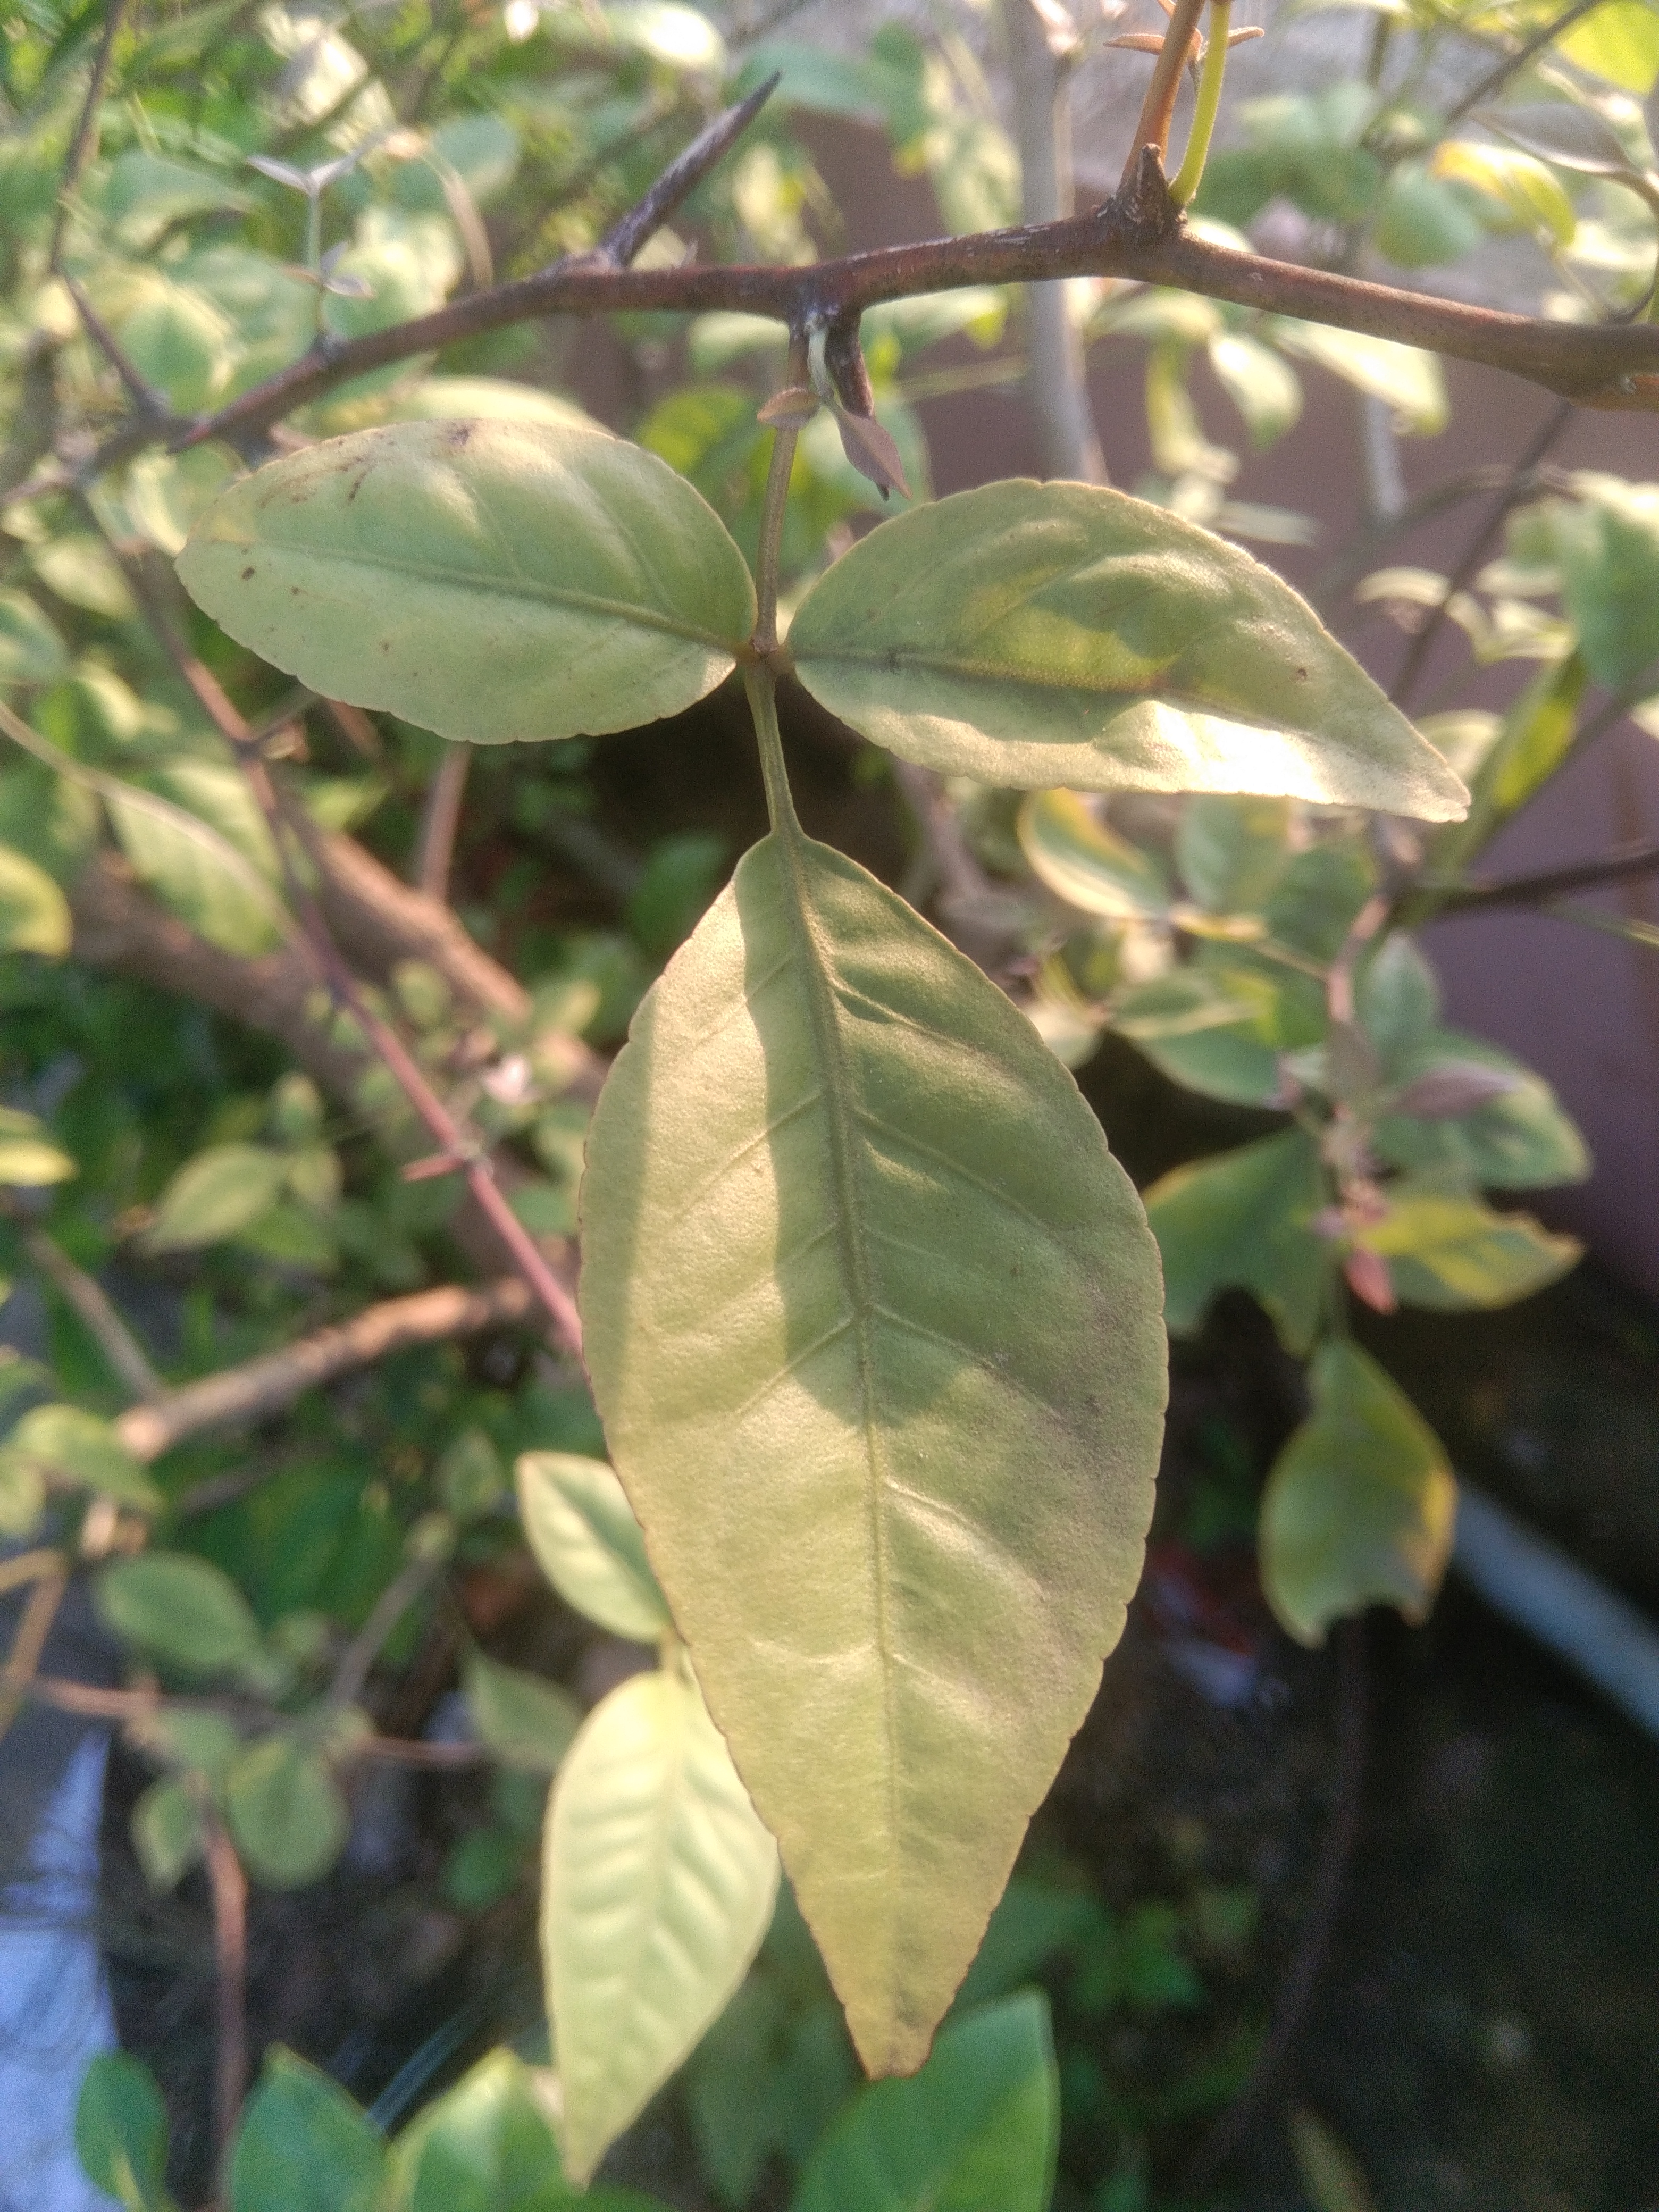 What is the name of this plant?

wood apple
